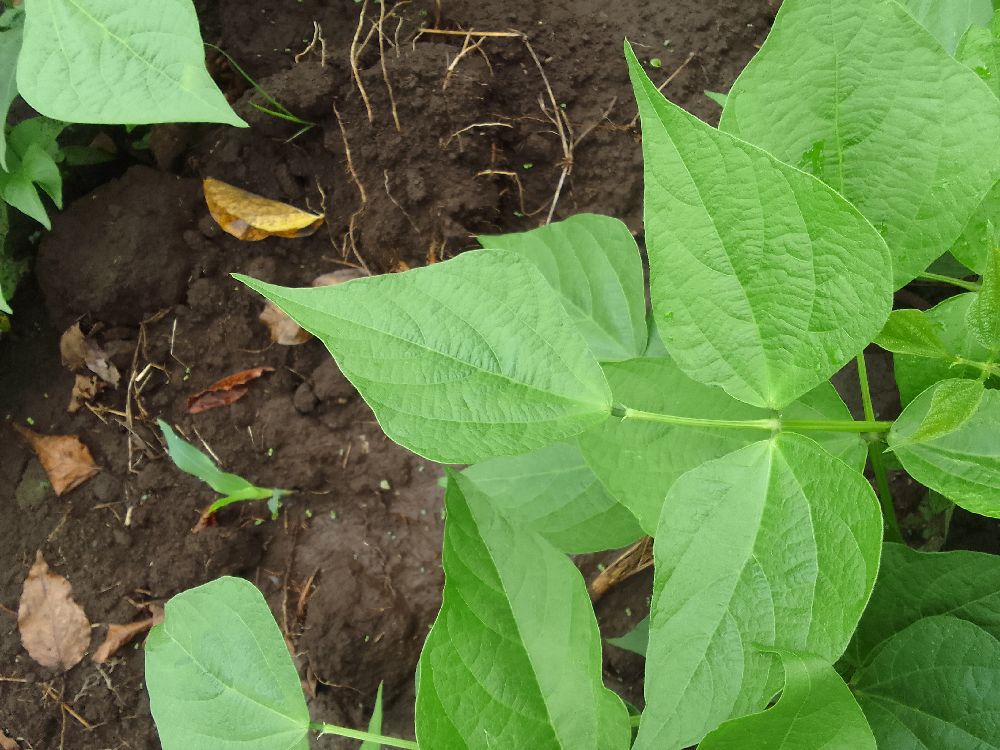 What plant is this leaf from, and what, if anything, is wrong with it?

common bean, healthy
